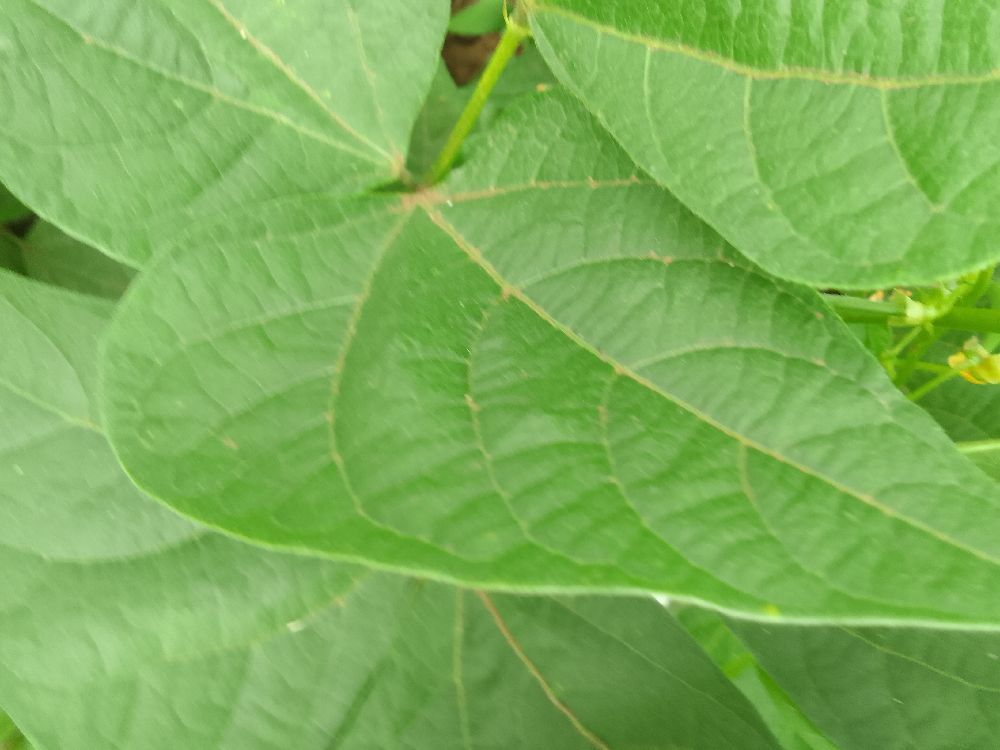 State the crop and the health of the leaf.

common bean, healthy
